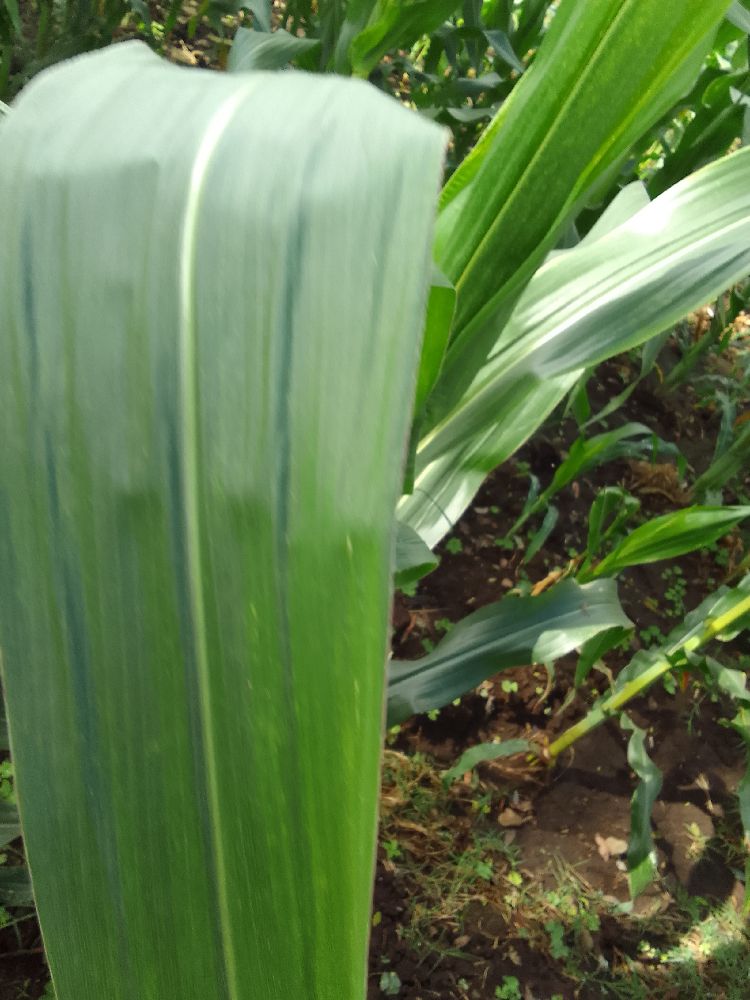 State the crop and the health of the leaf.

maize, healthy
